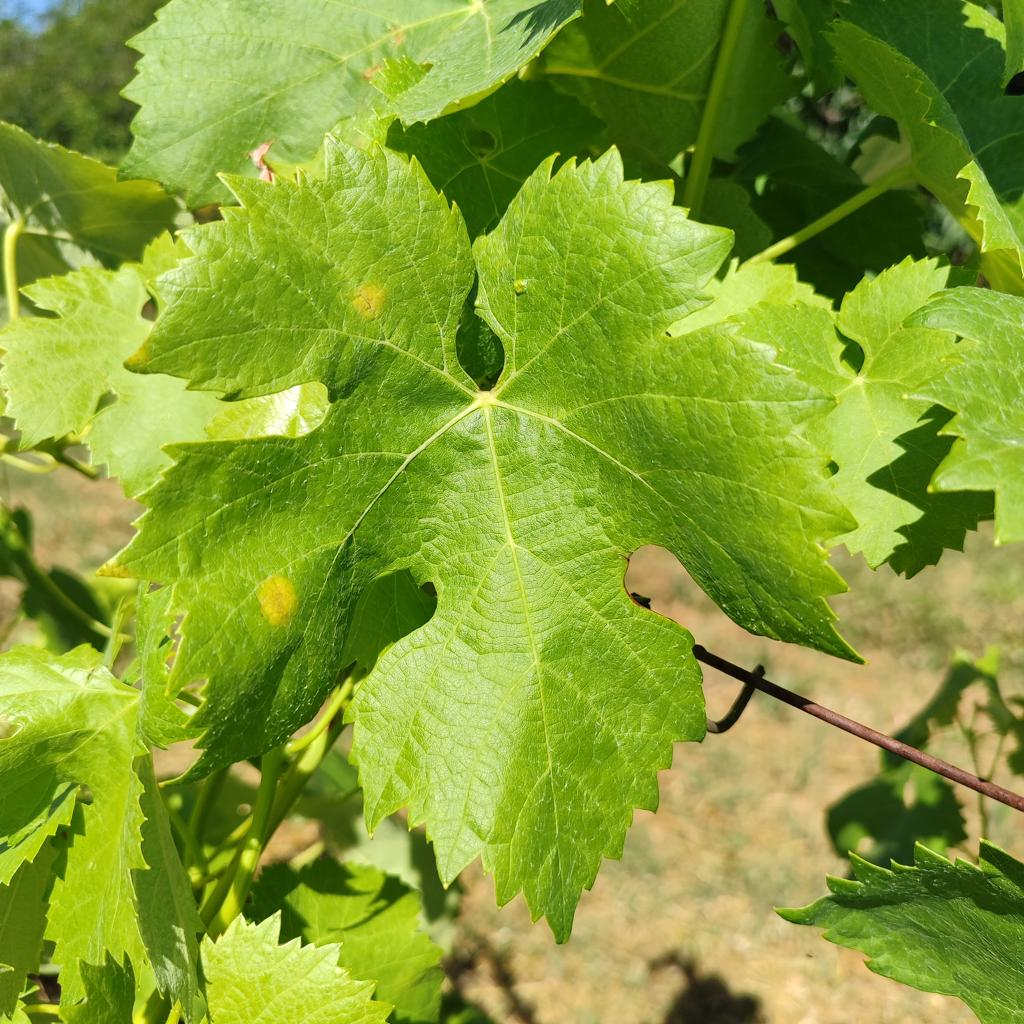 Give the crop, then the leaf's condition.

grapevine, downy mildew
